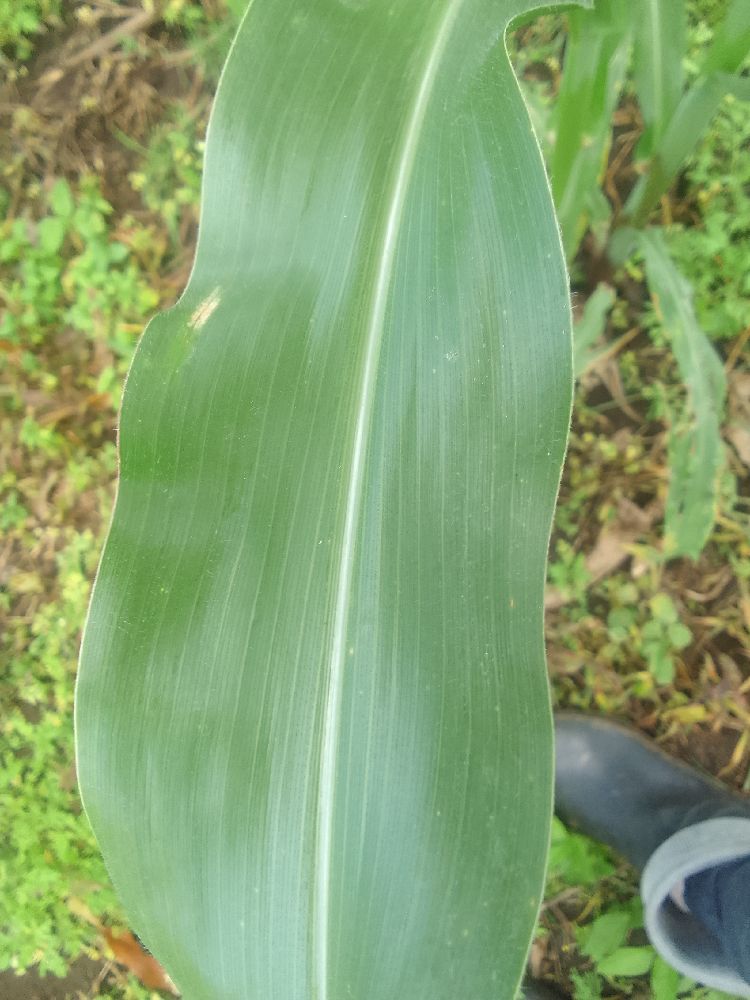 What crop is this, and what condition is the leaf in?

maize, healthy
